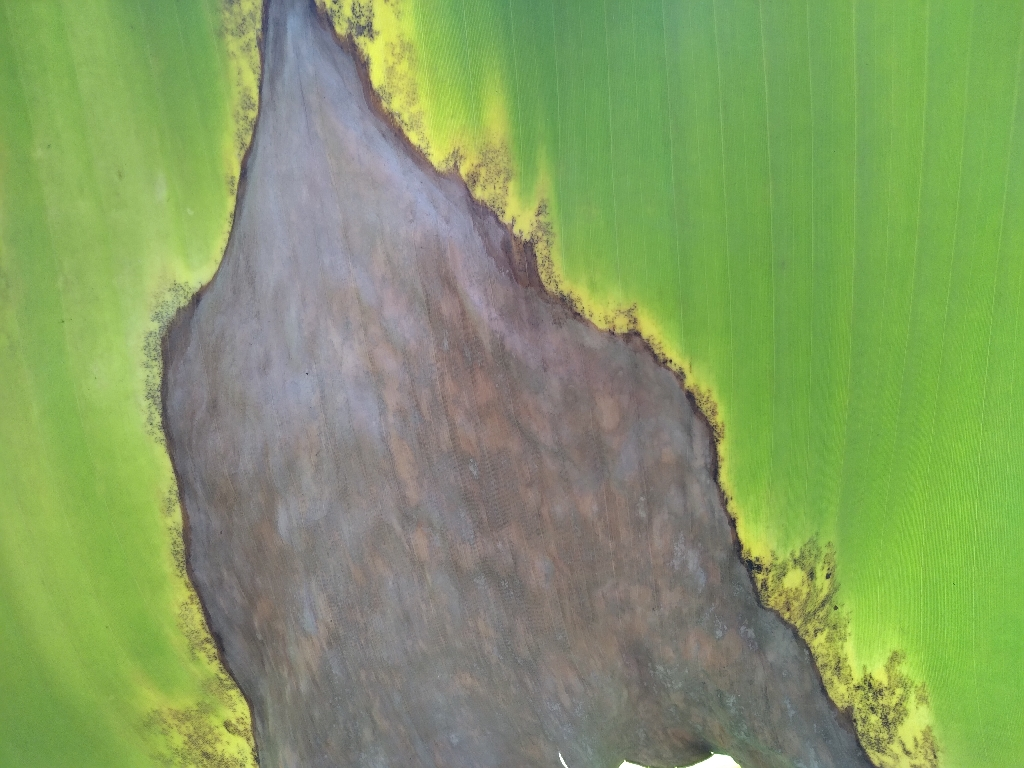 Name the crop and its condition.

banana, black sigatoka
